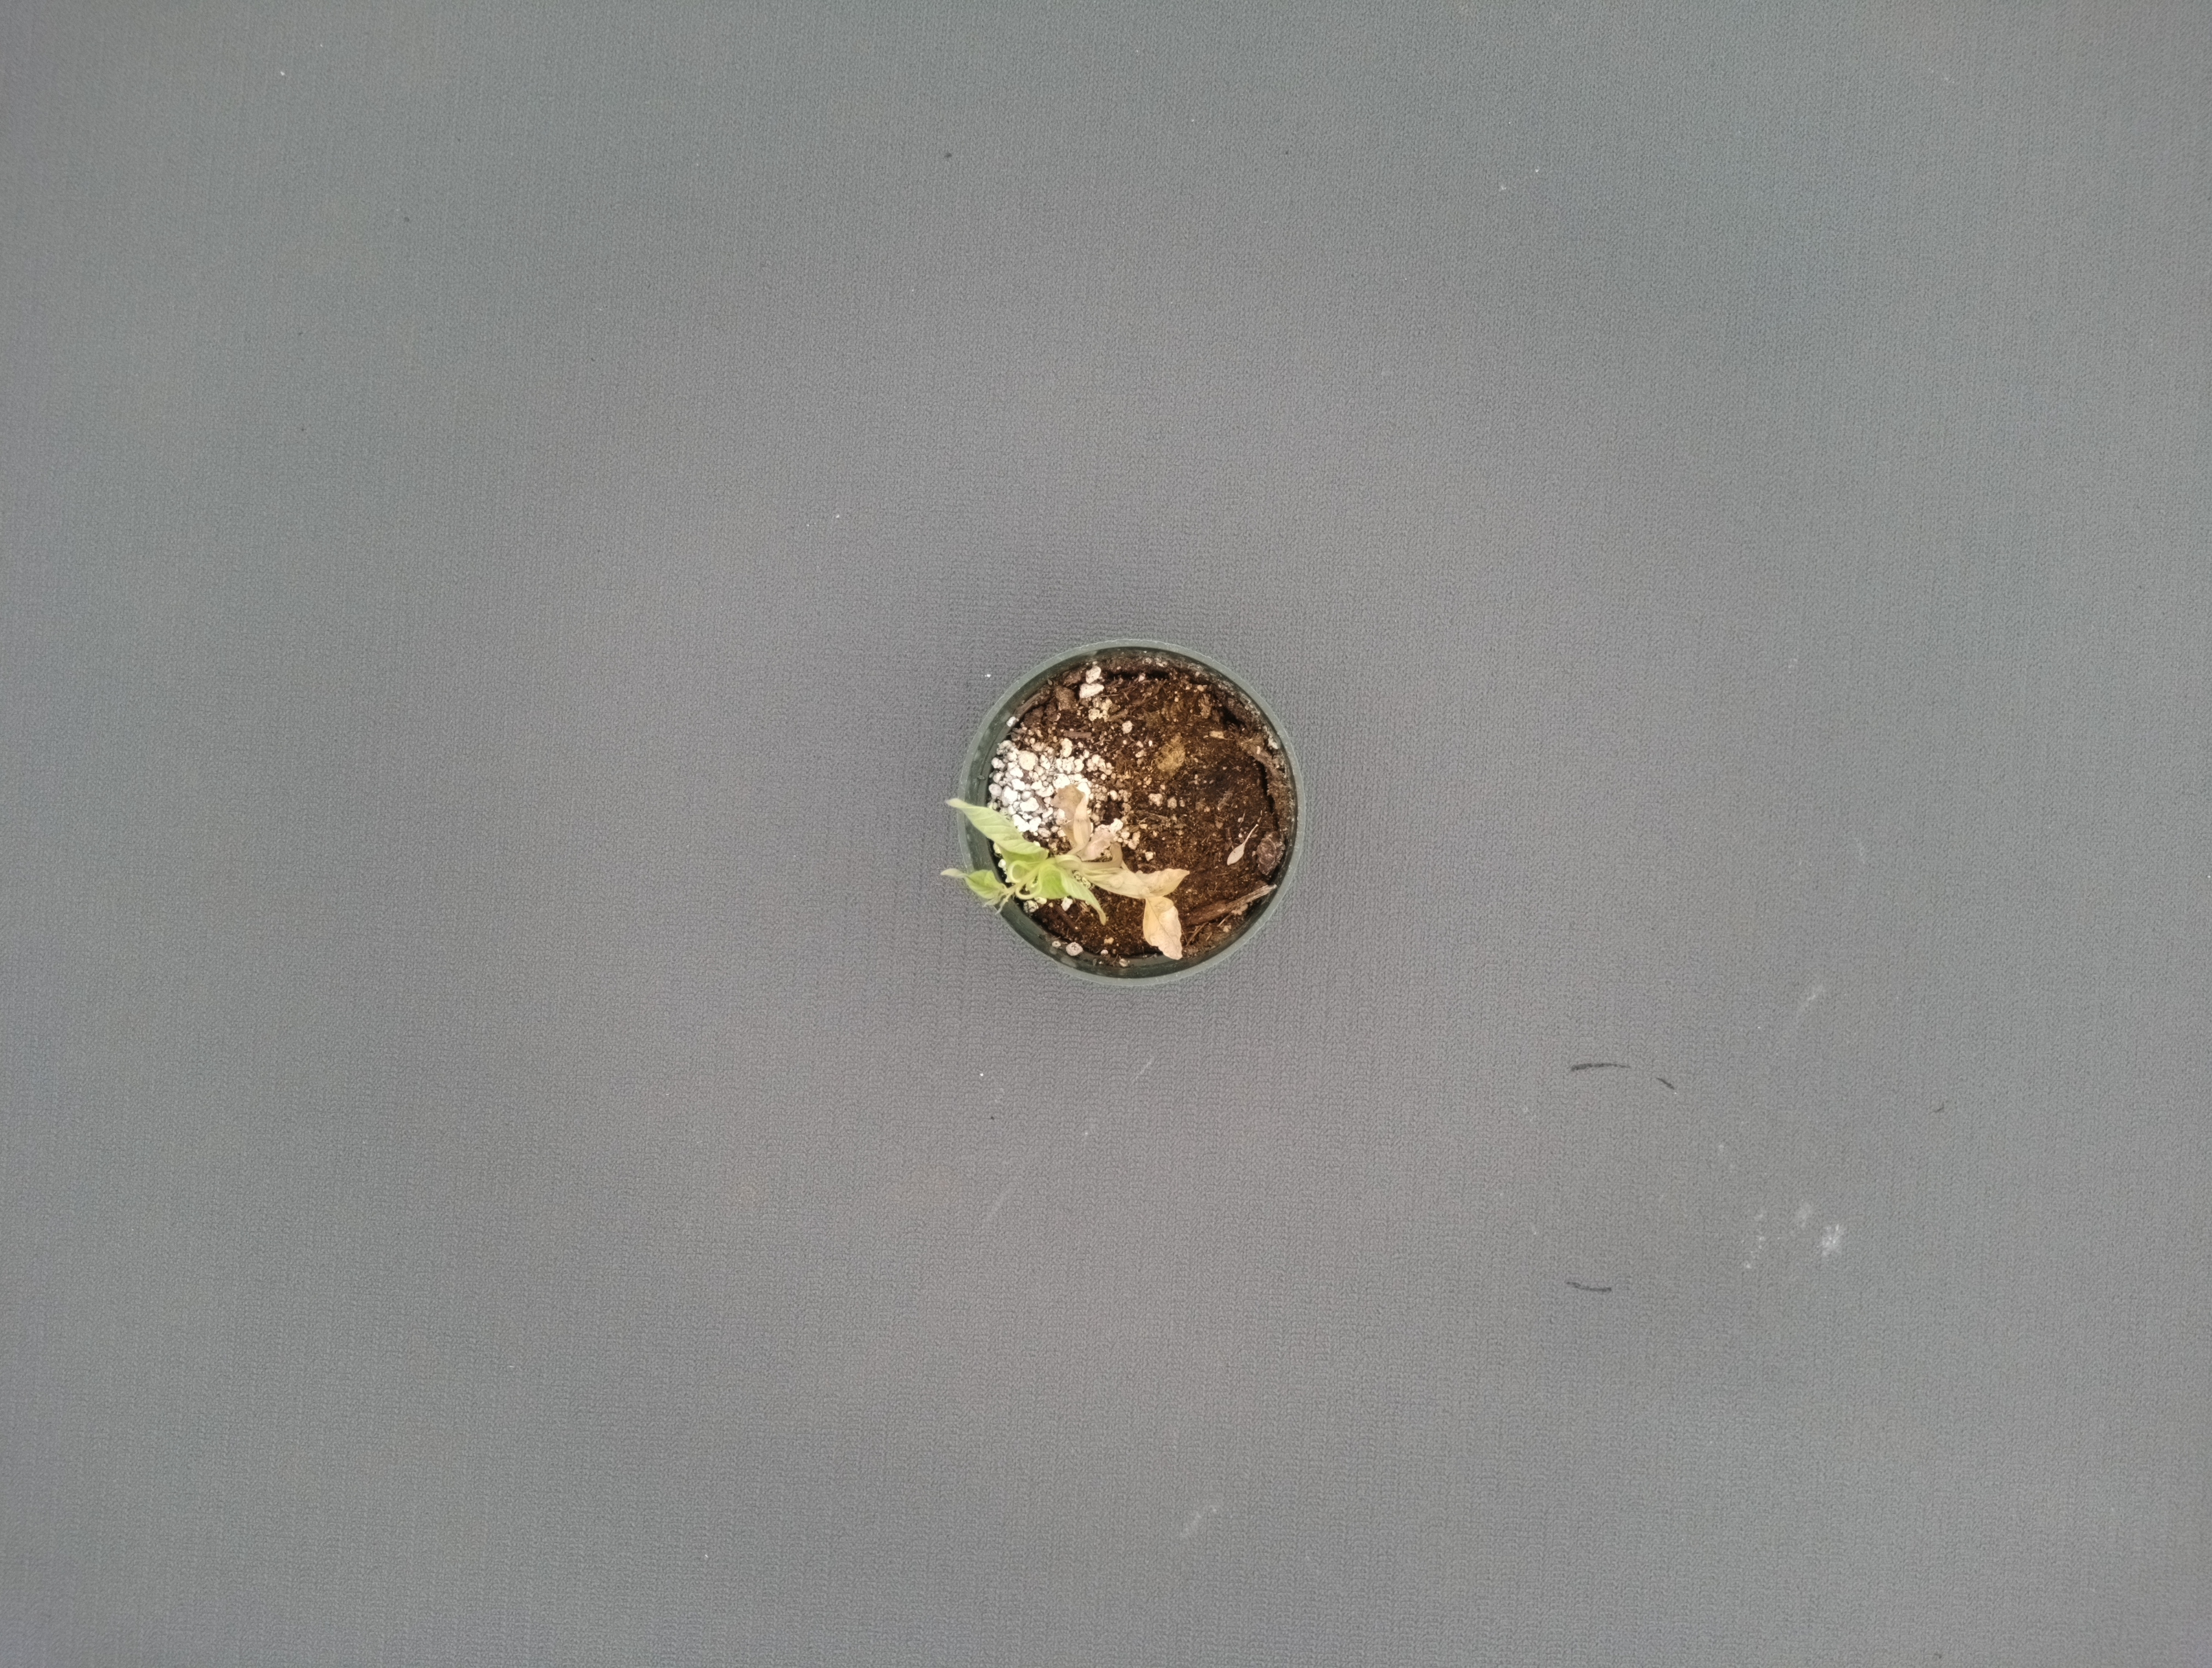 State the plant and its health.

waterhemp, epinasty
